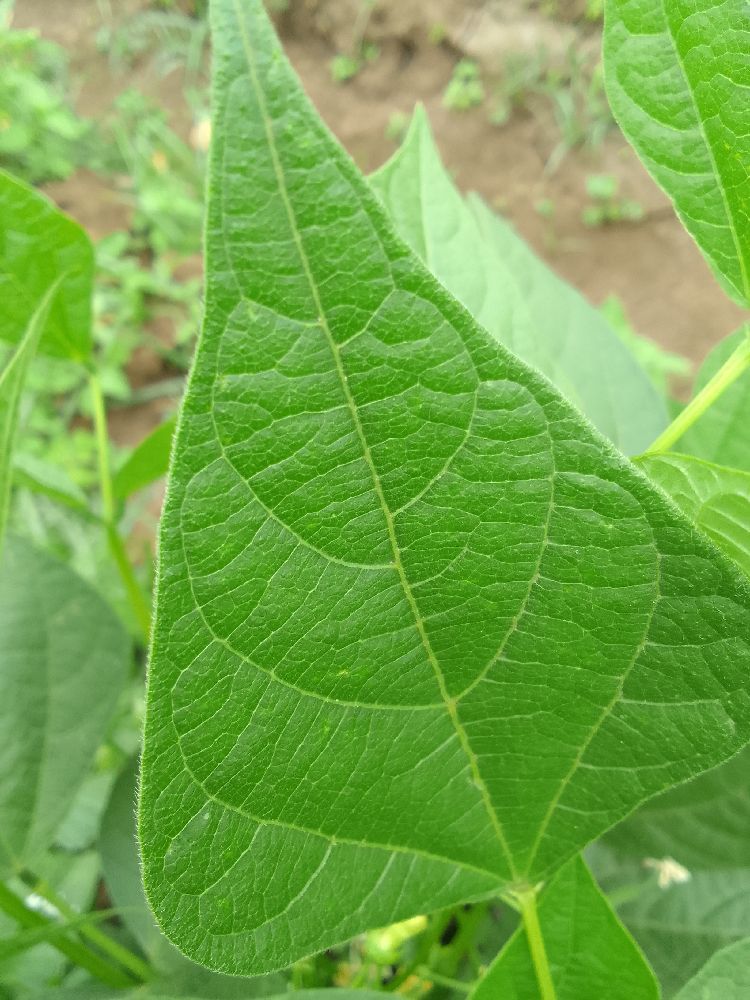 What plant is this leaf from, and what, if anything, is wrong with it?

common bean, healthy
